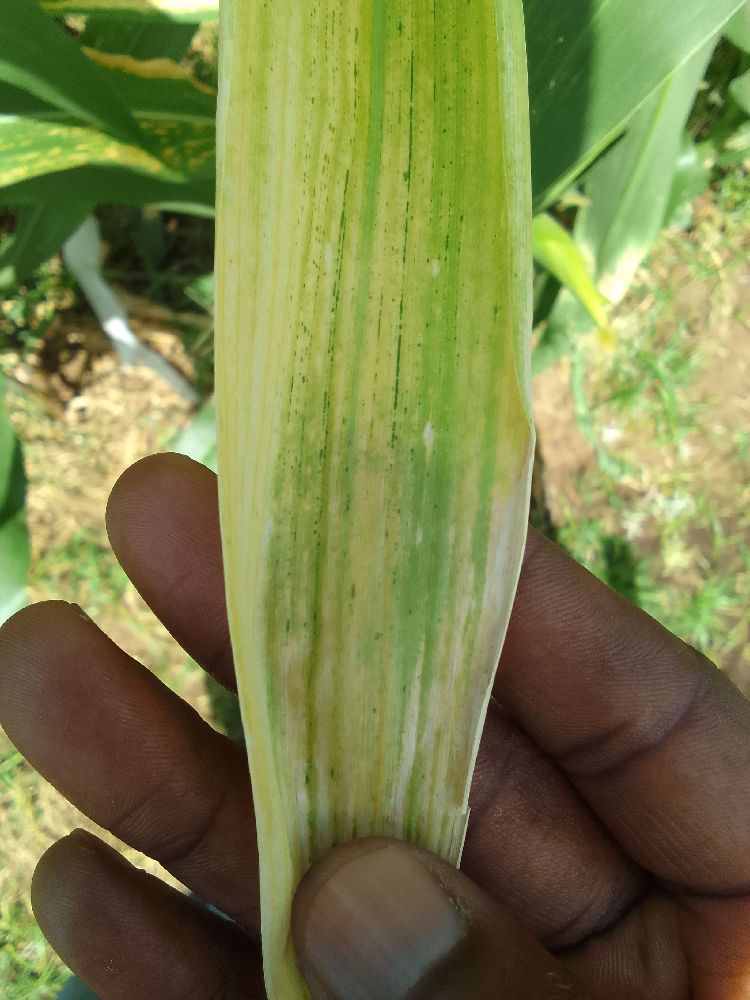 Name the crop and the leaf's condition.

maize, maize lethal necrosis
